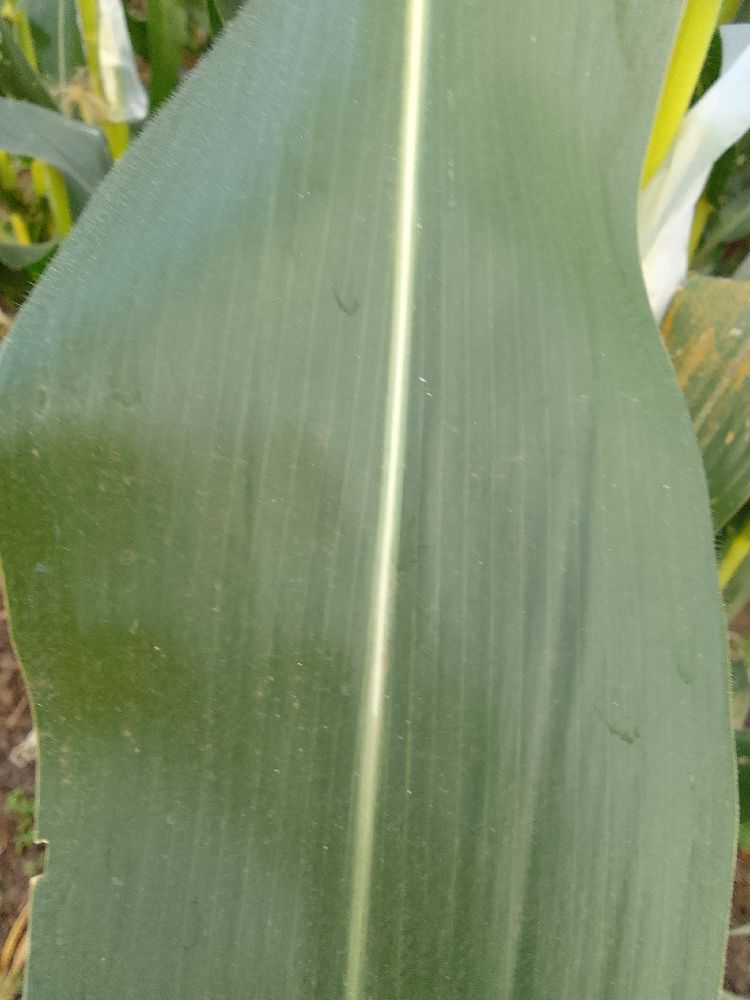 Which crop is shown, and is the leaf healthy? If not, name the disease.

maize, healthy
